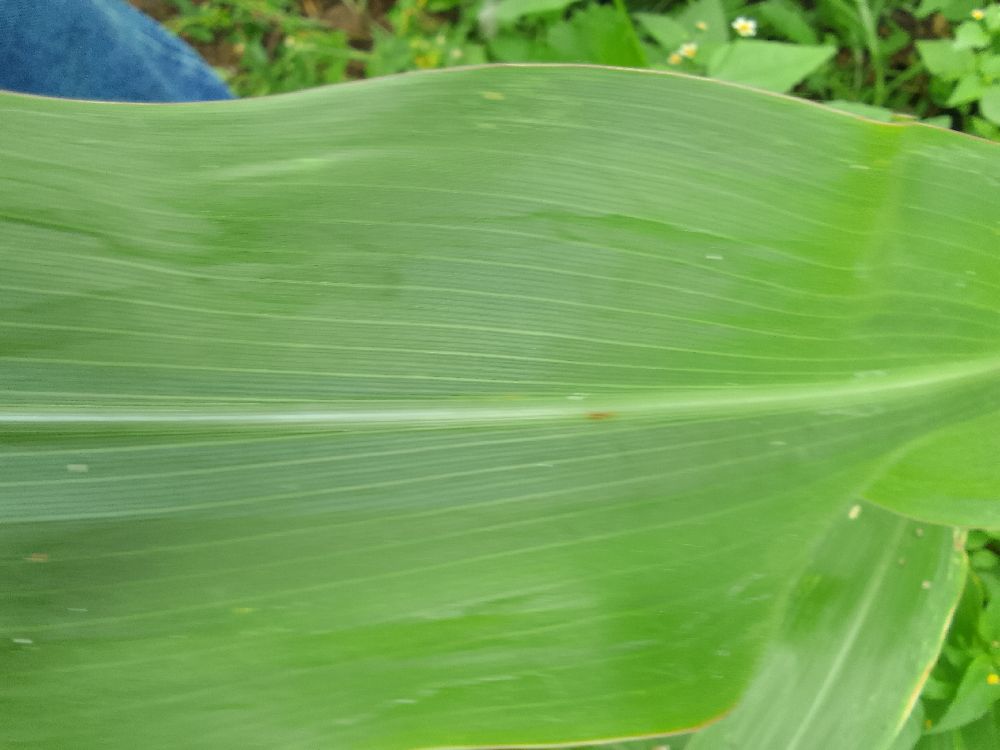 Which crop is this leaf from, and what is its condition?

maize, healthy
